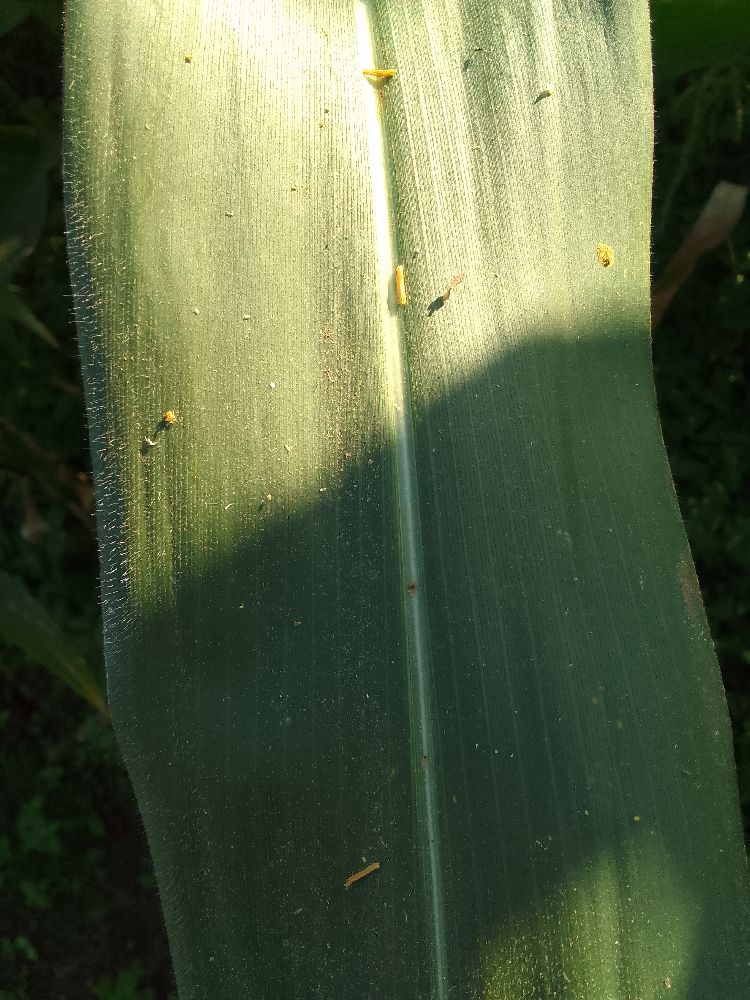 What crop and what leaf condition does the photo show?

maize, healthy
